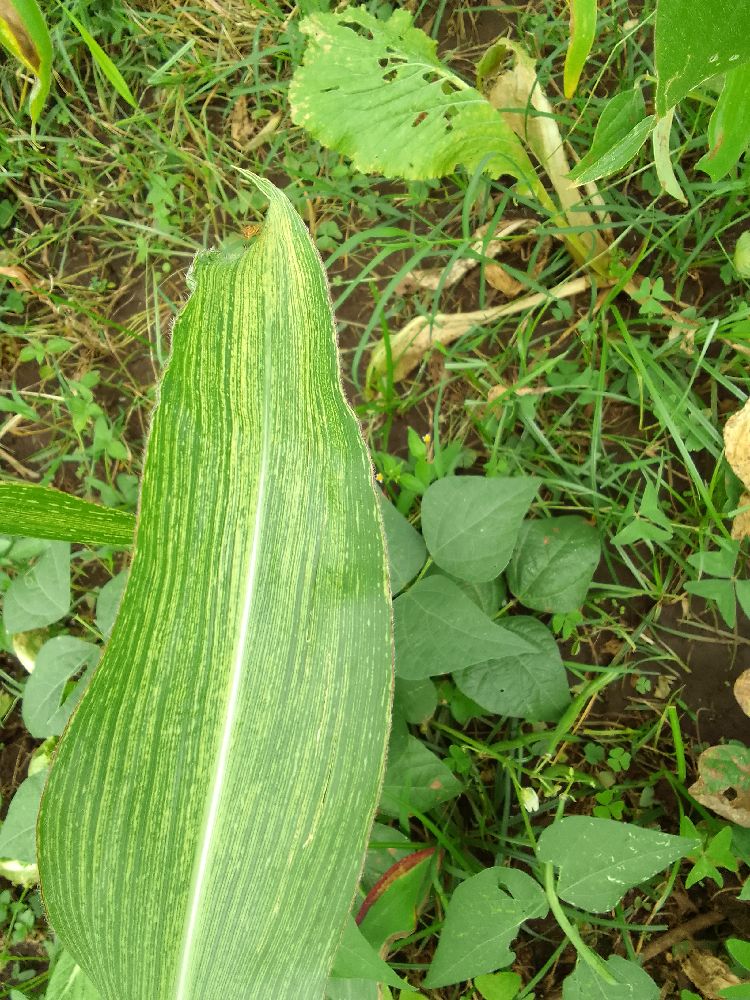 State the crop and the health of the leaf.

maize, maize streak virus
